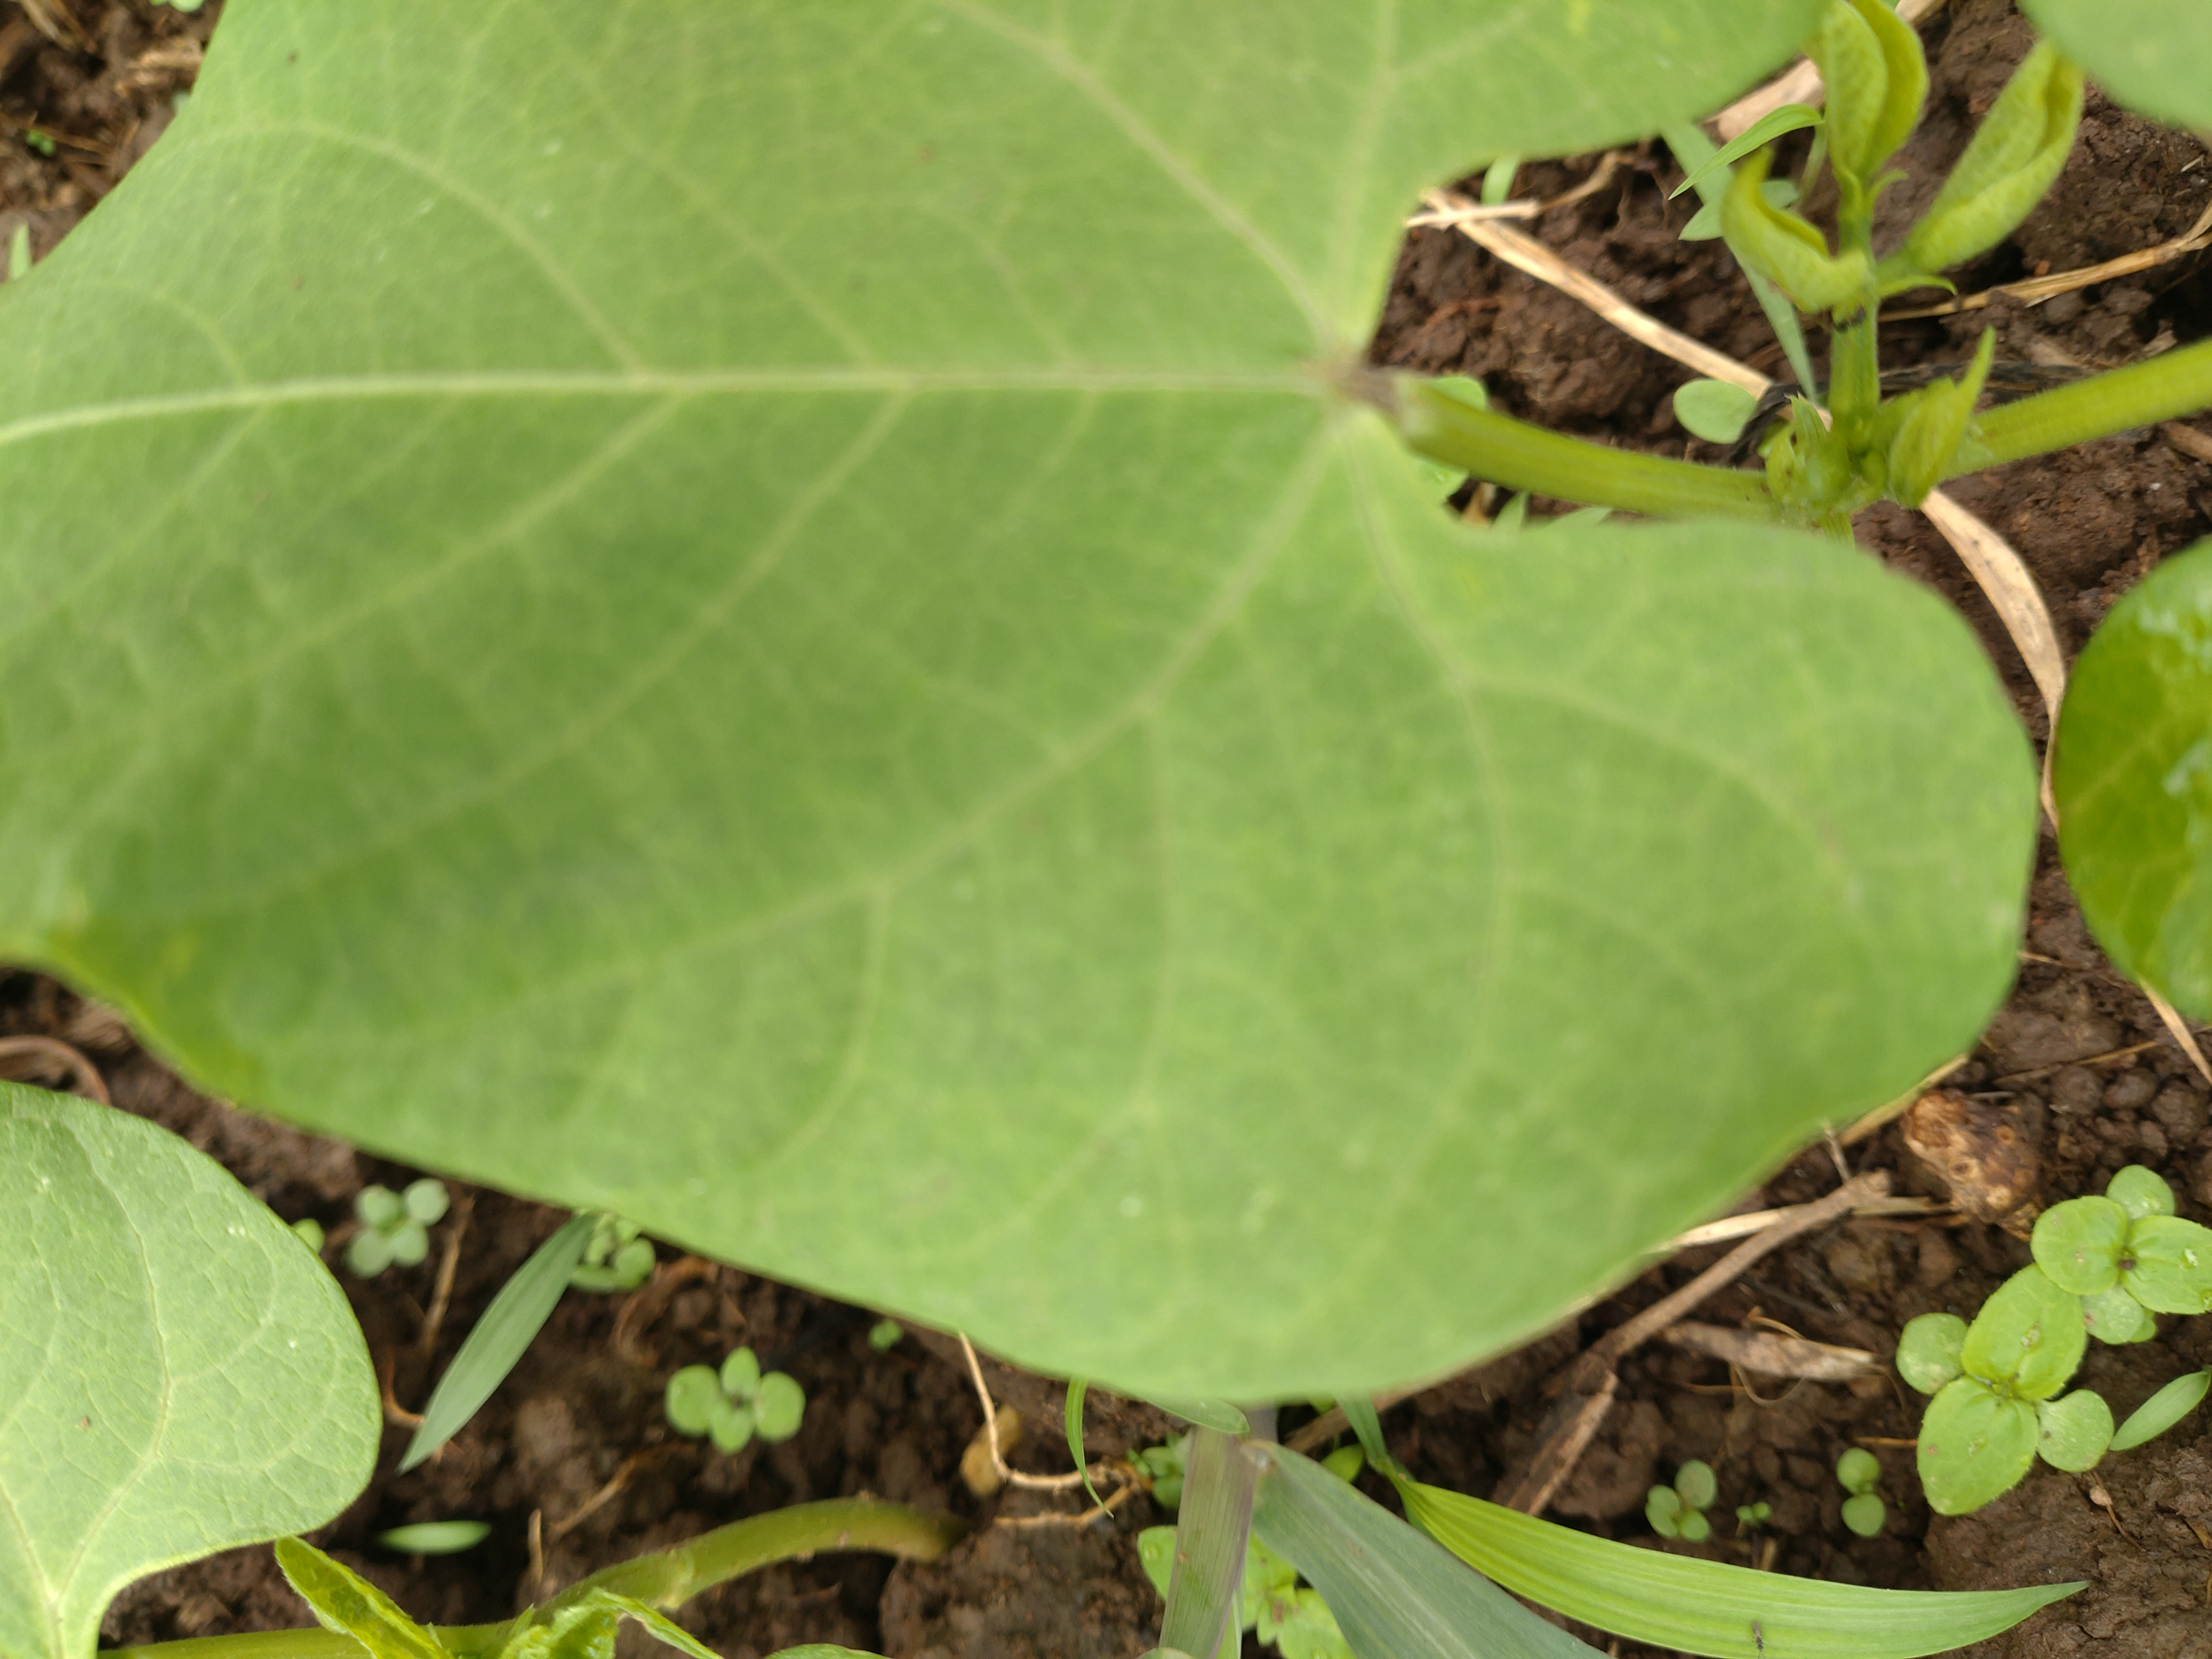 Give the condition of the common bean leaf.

healthy
